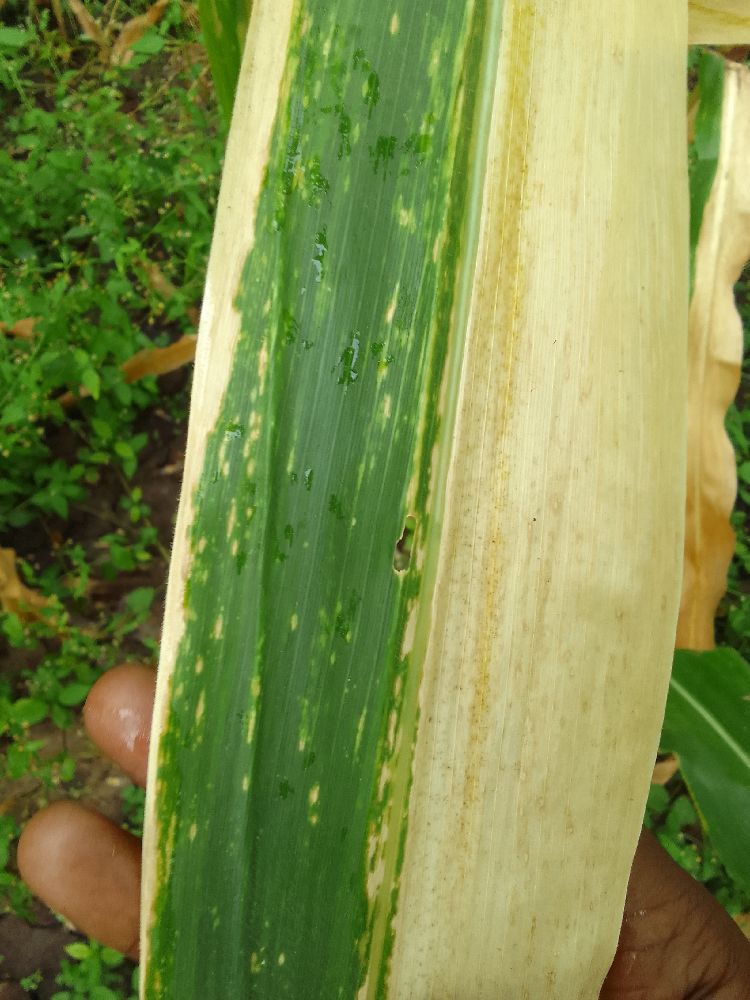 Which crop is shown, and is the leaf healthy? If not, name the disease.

maize, maize lethal necrosis
